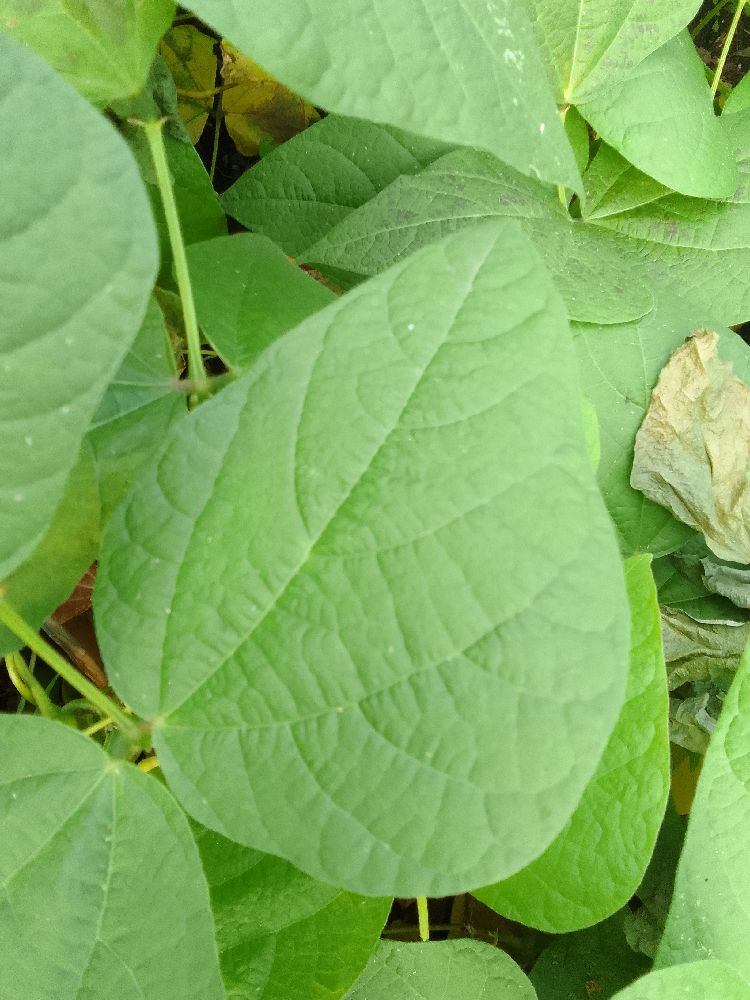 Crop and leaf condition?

common bean, healthy
